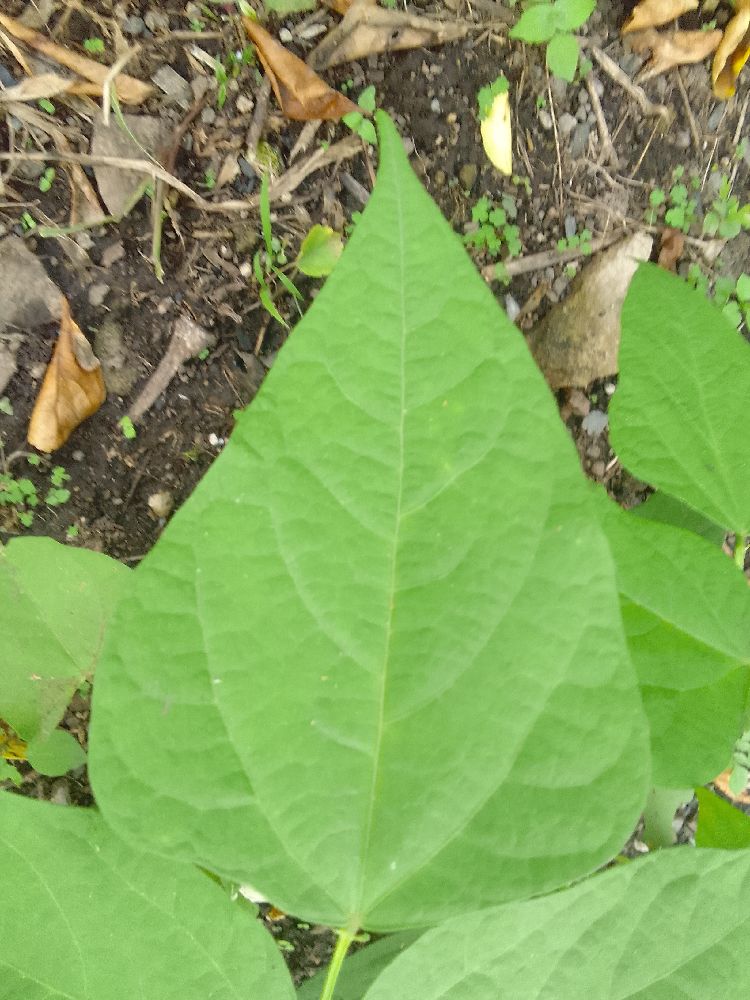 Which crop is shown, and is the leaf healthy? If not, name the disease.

common bean, healthy
